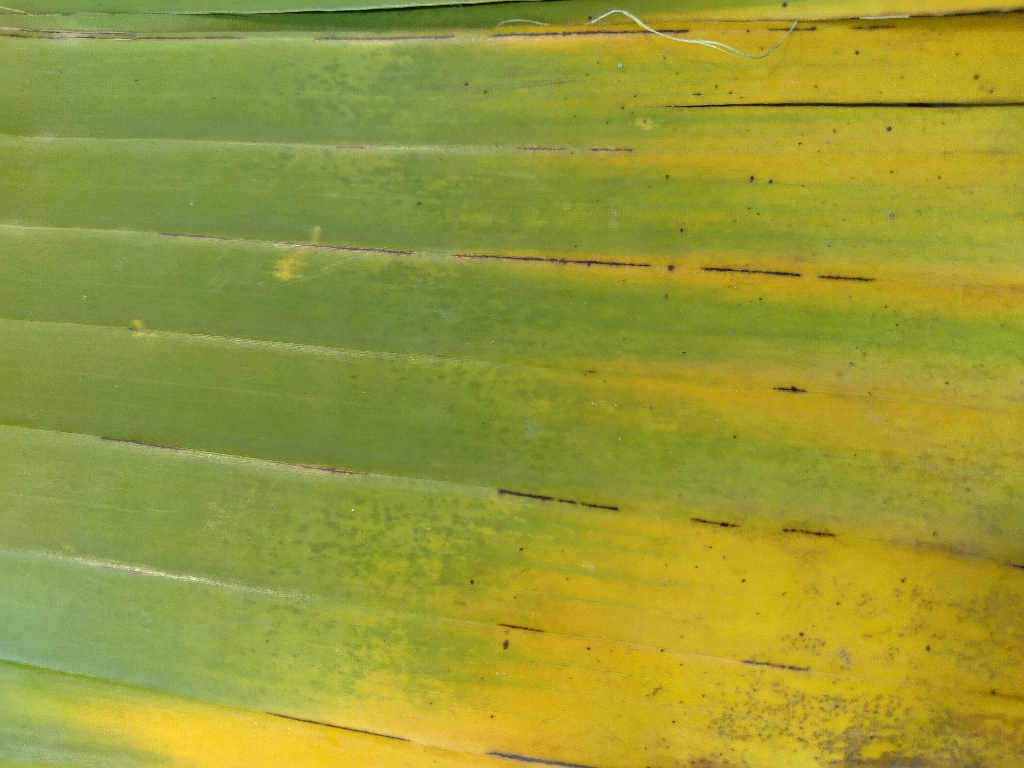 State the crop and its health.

banana, fusarium wilt race 1
